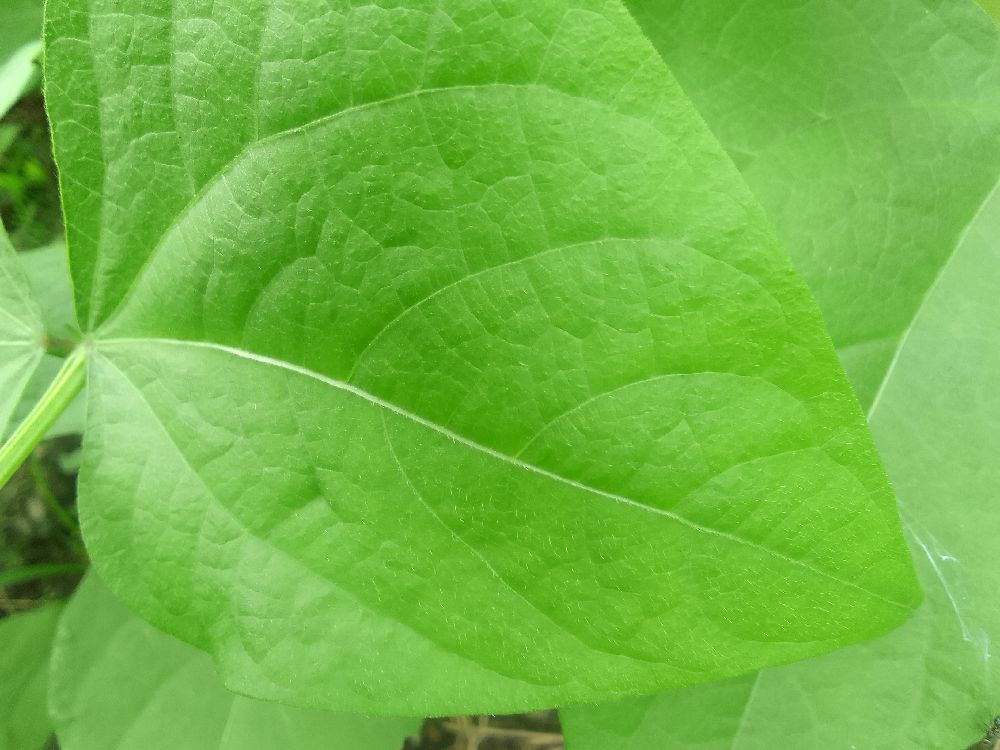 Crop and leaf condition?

common bean, healthy
